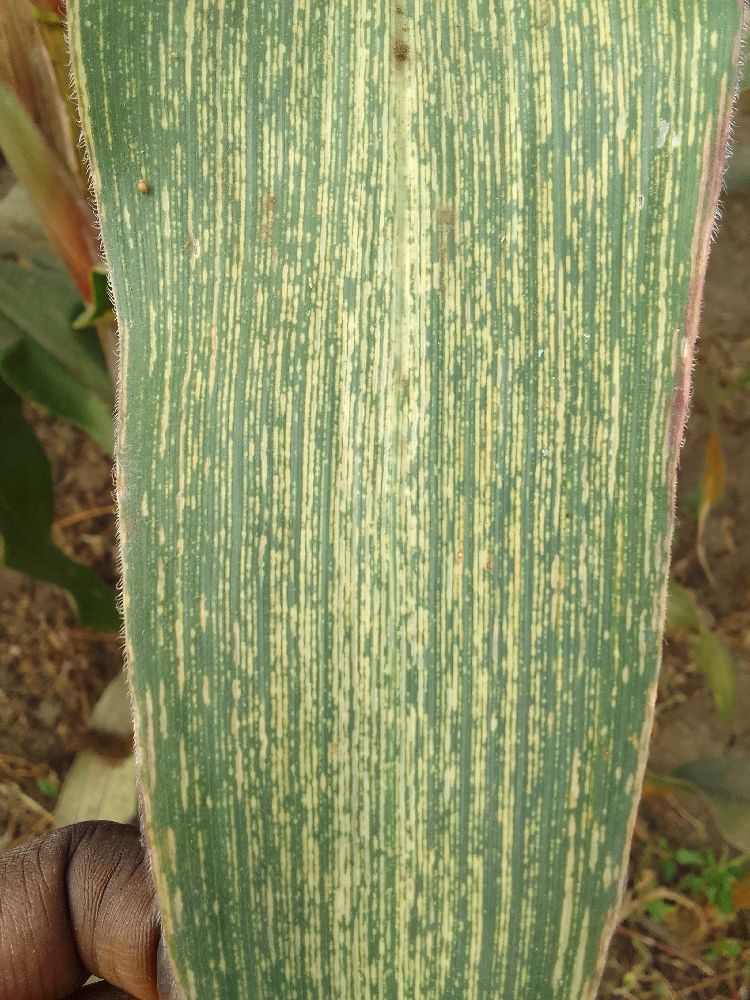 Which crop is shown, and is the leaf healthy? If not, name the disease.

maize, maize streak virus
